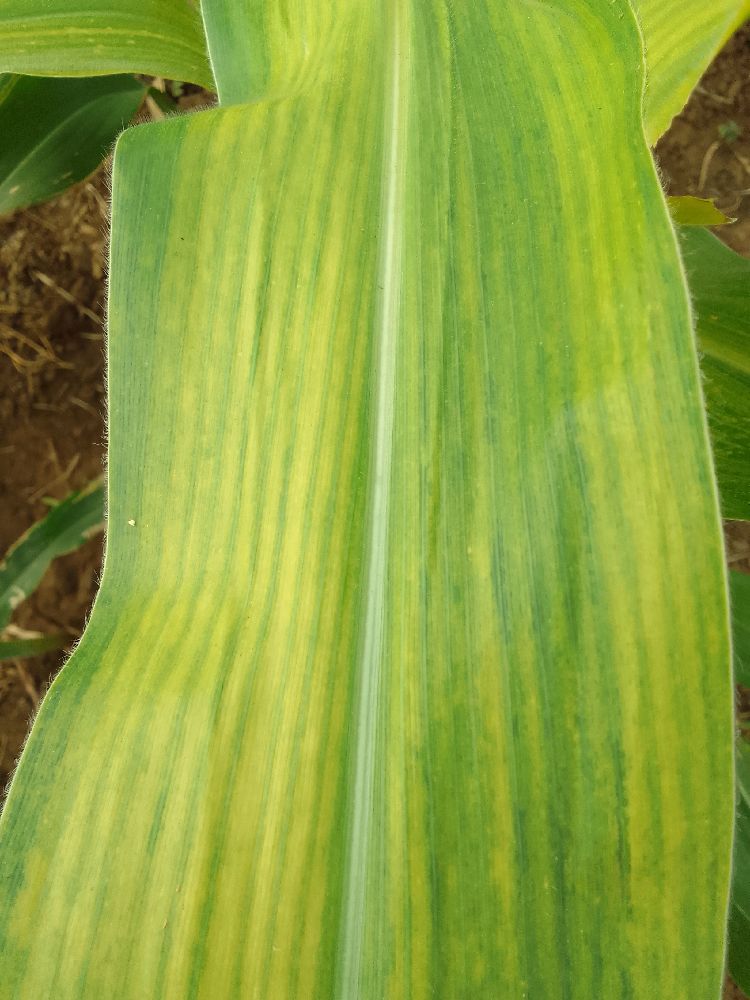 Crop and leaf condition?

maize, maize lethal necrosis
